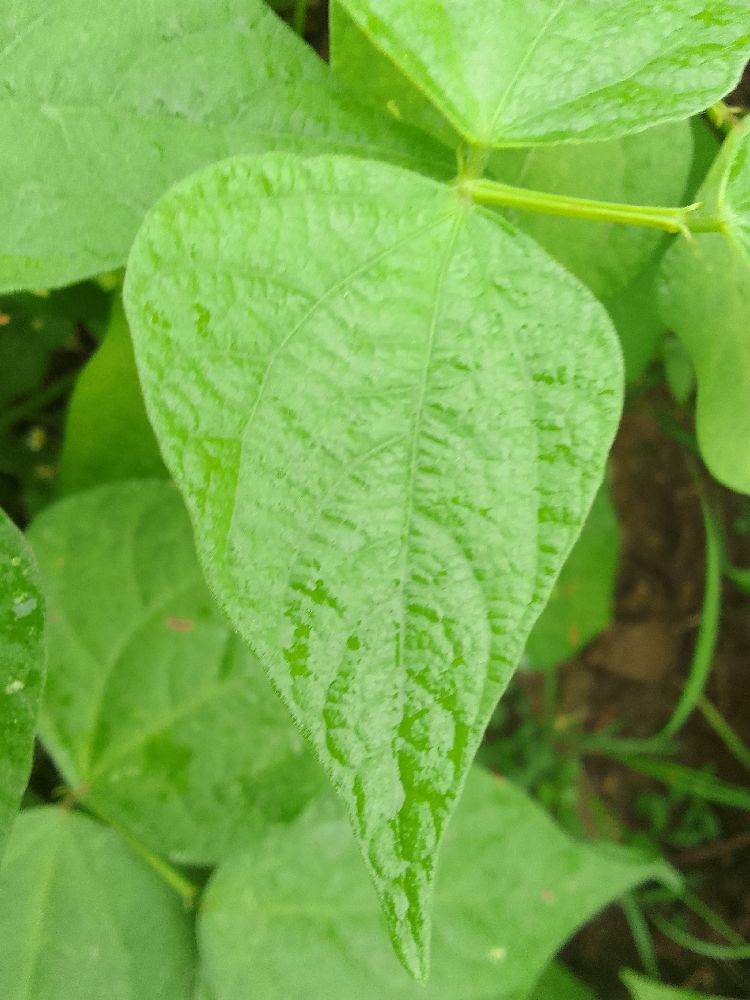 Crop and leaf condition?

common bean, healthy
